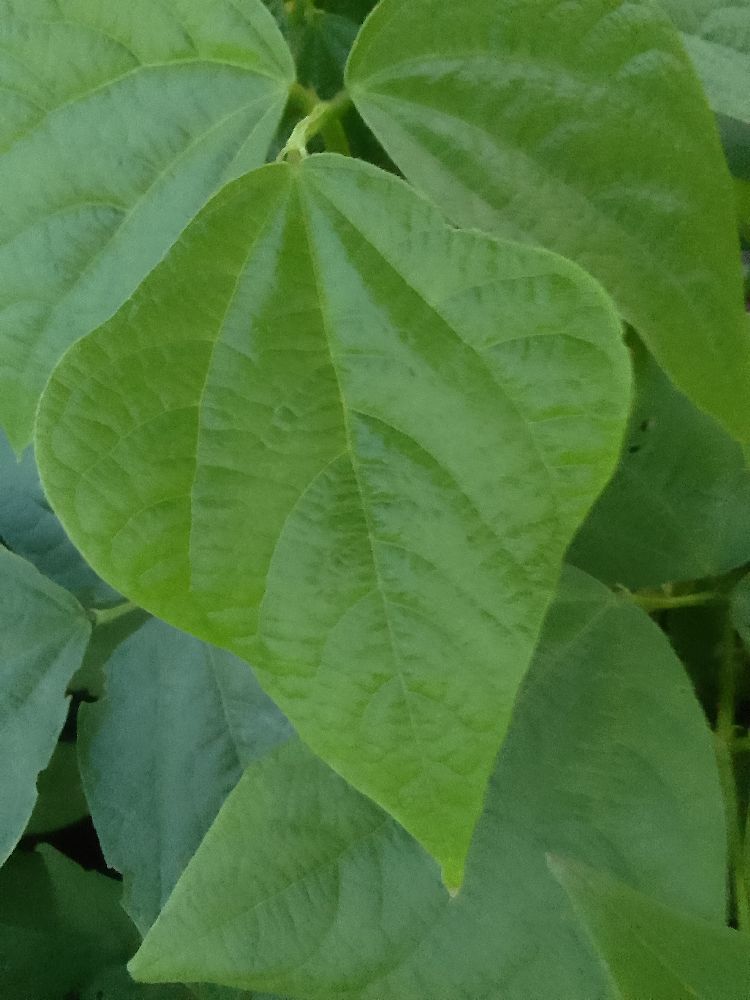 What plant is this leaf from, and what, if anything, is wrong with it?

common bean, healthy
